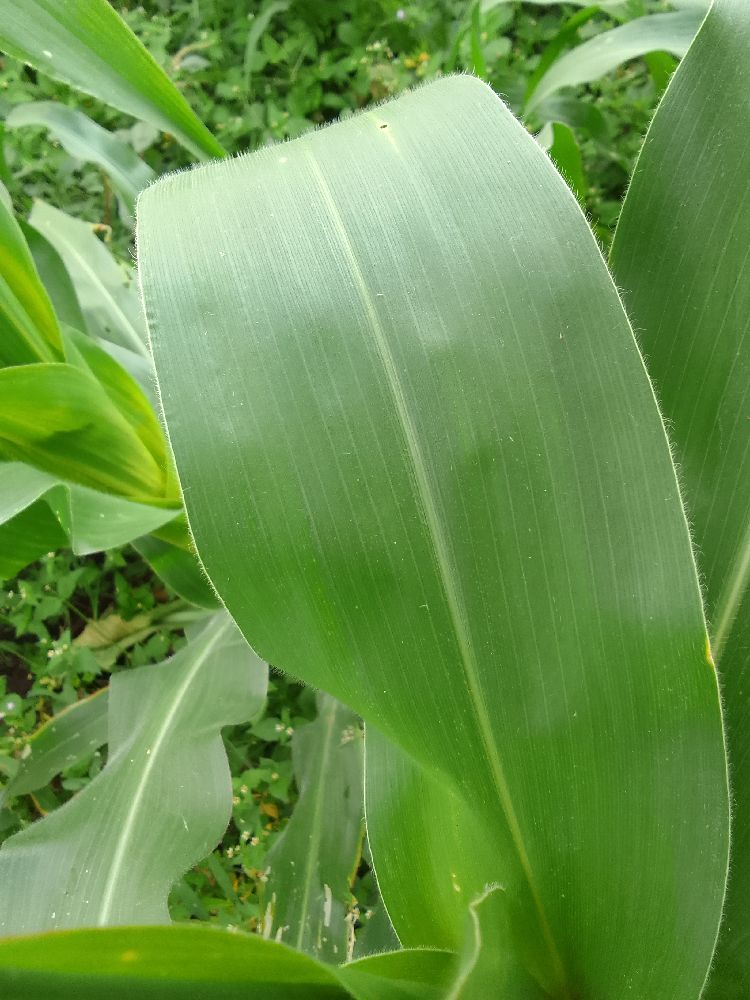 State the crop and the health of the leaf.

maize, healthy
